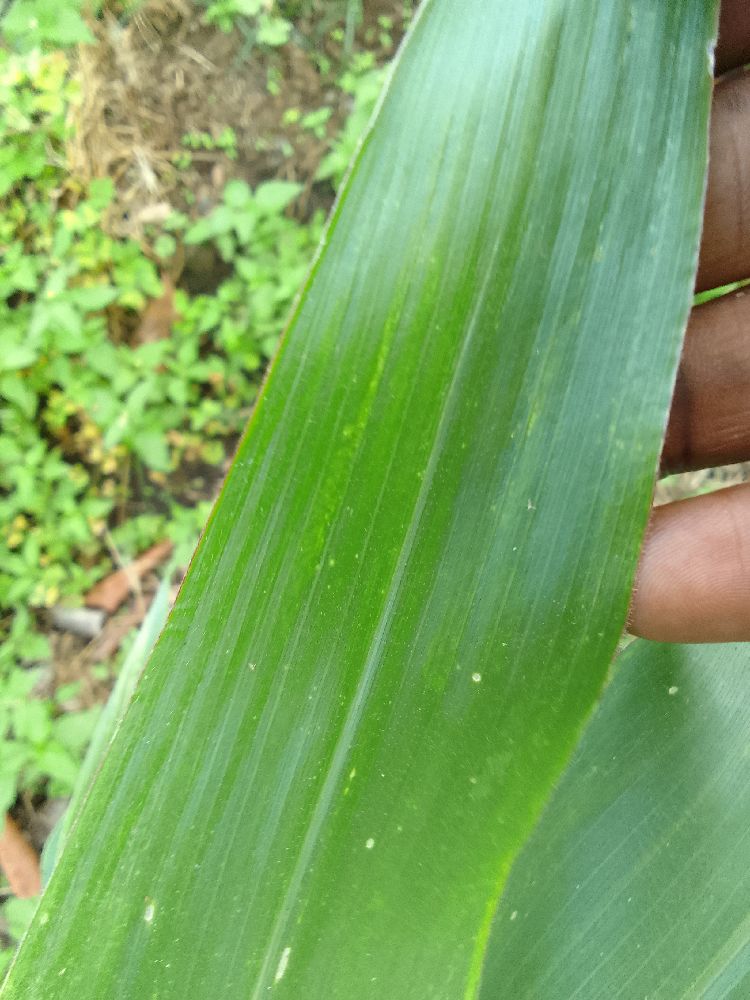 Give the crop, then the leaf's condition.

maize, healthy
